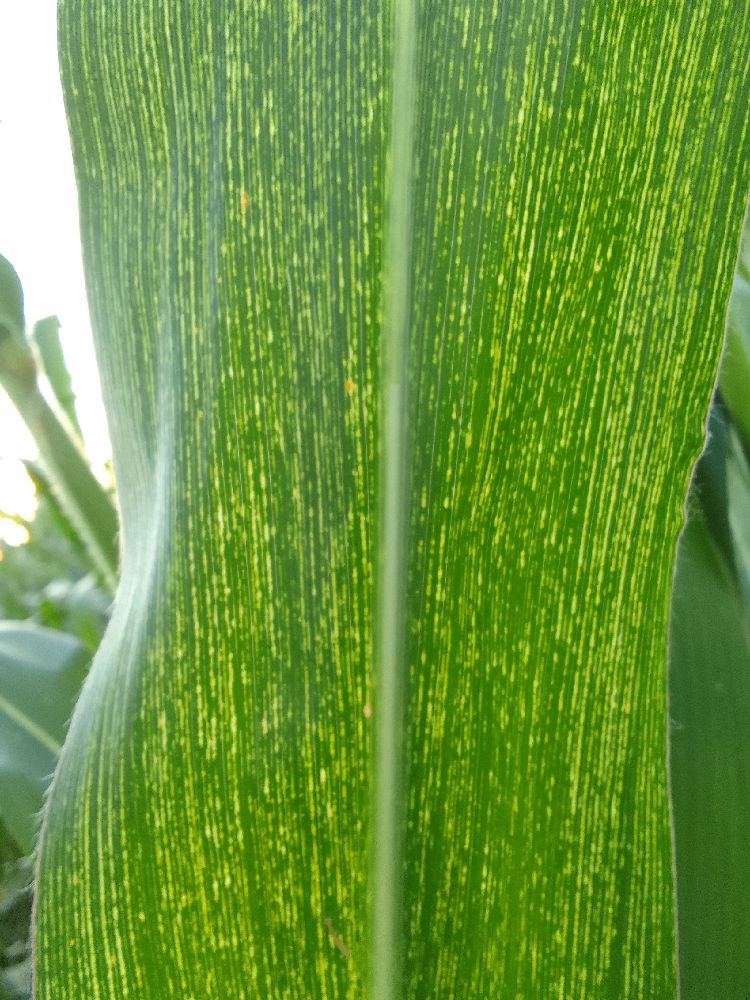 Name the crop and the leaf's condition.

maize, maize streak virus
